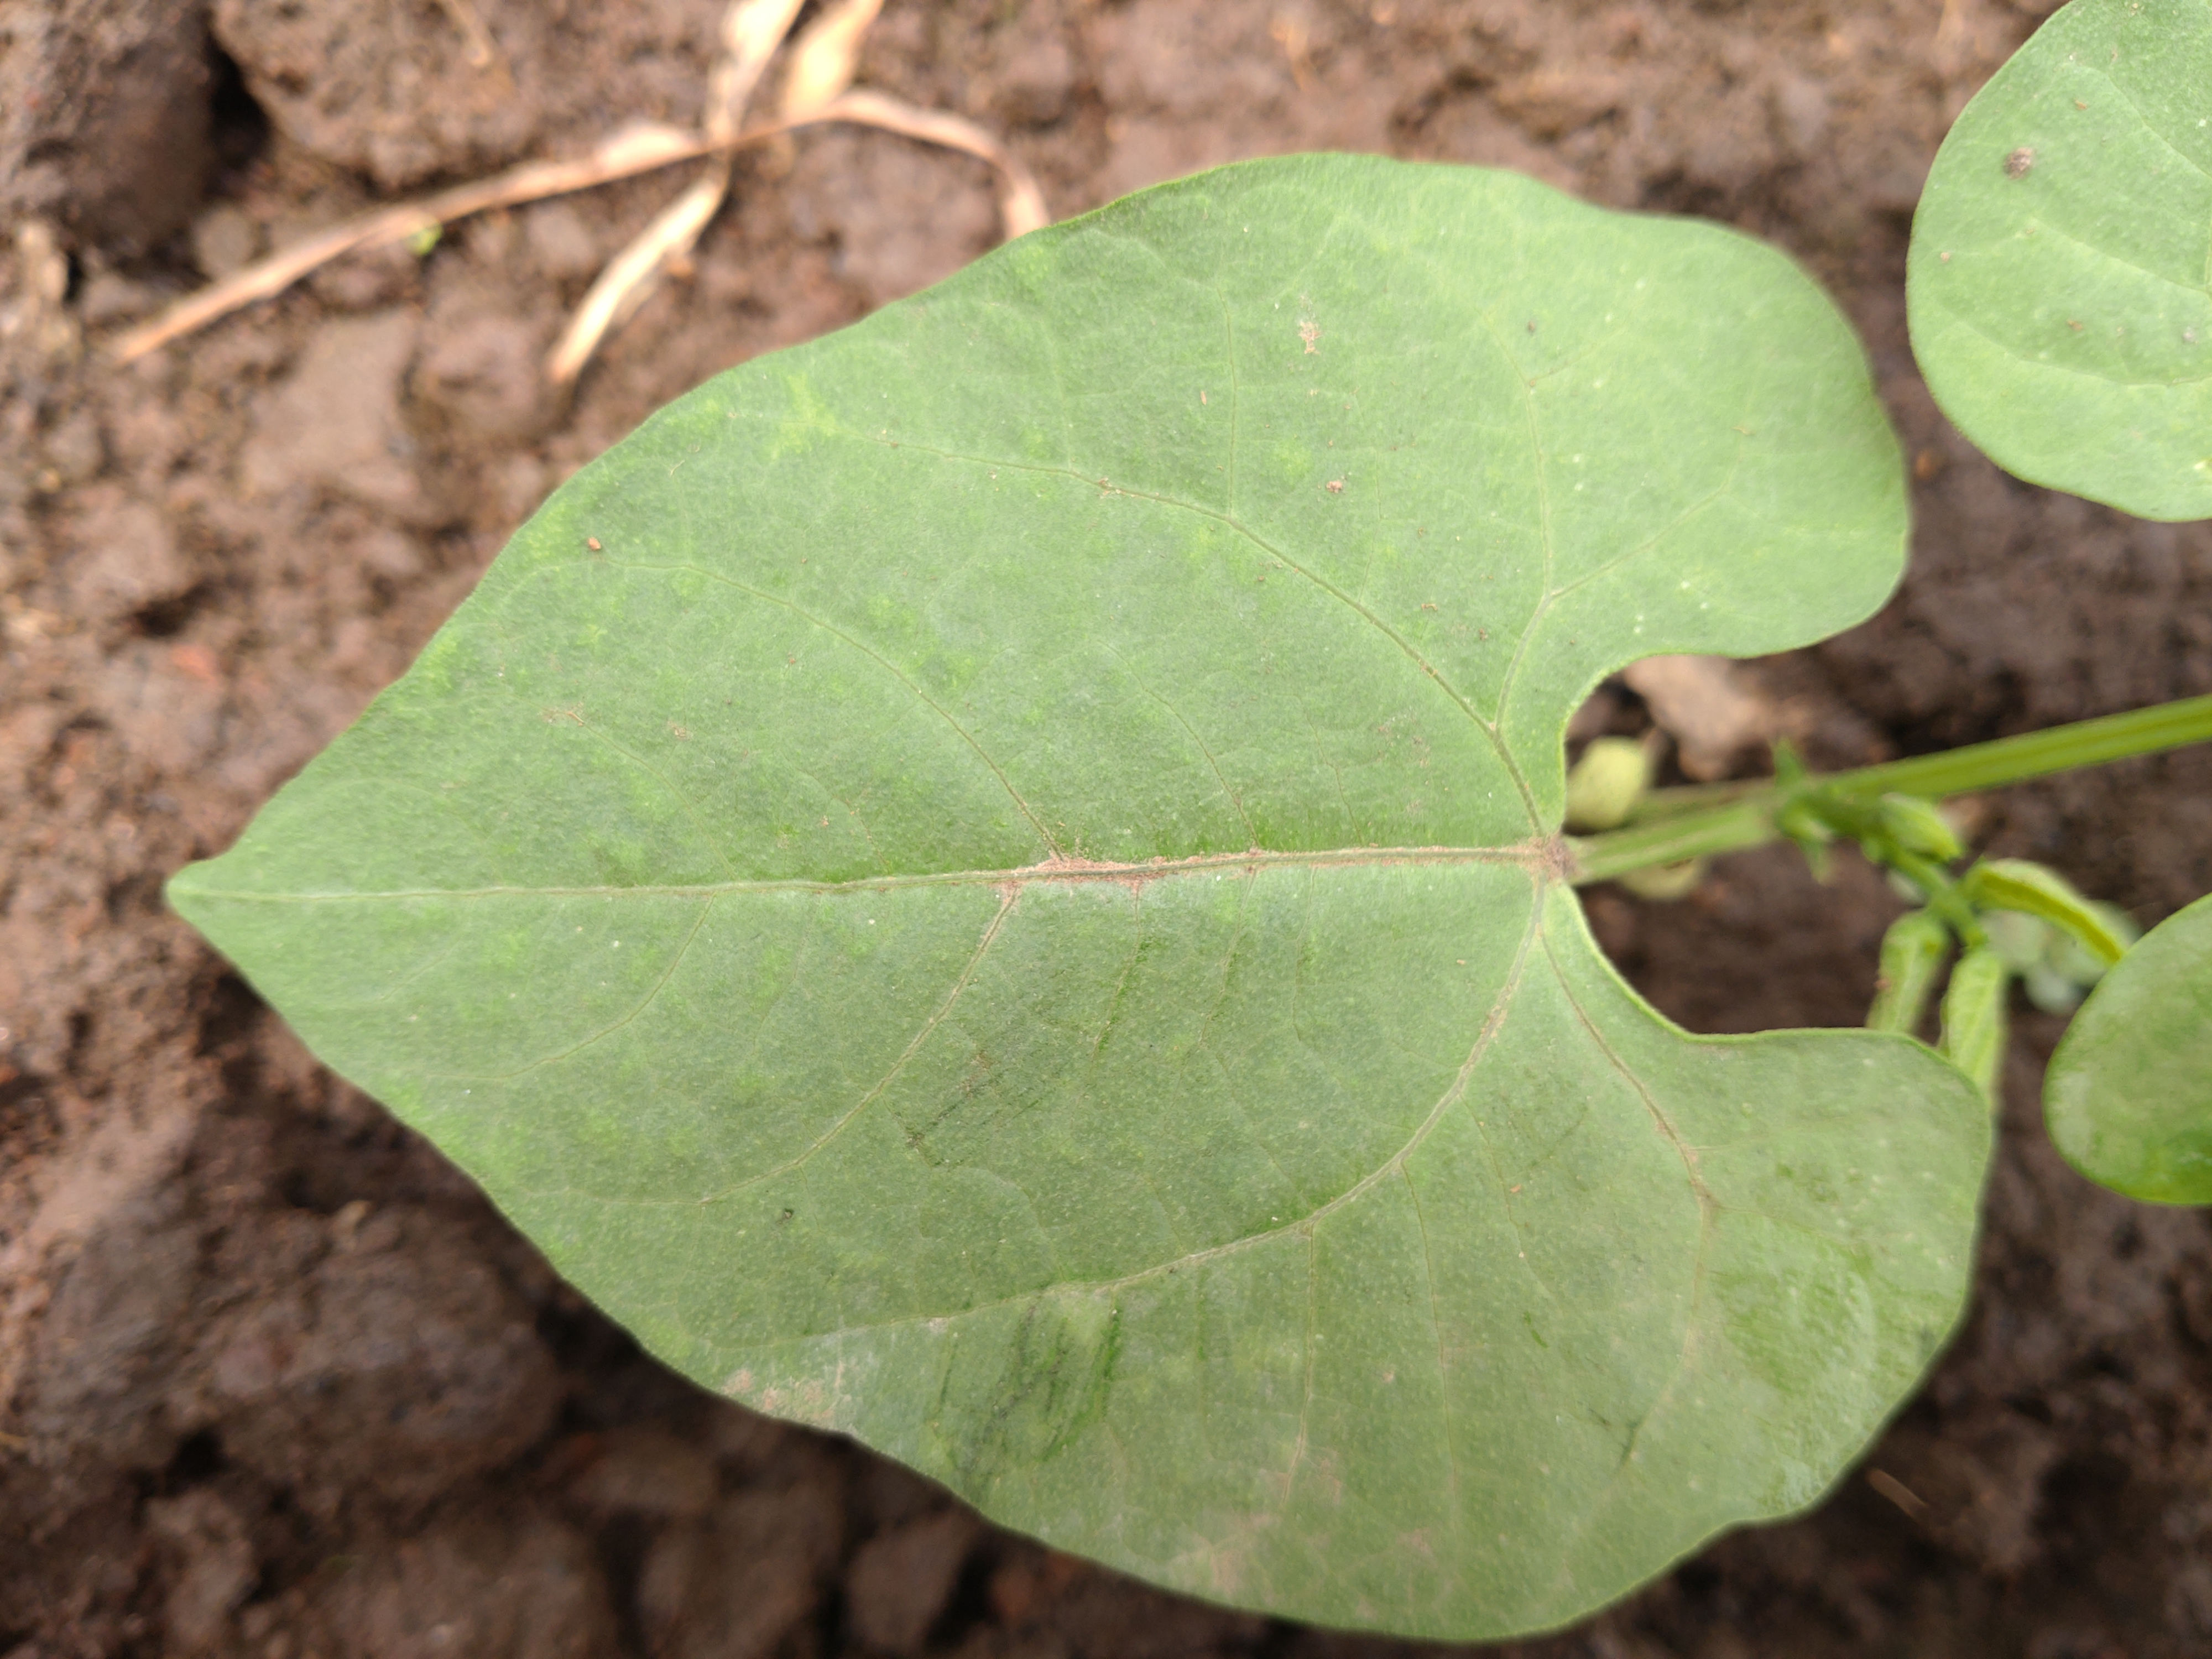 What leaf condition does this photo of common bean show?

healthy
